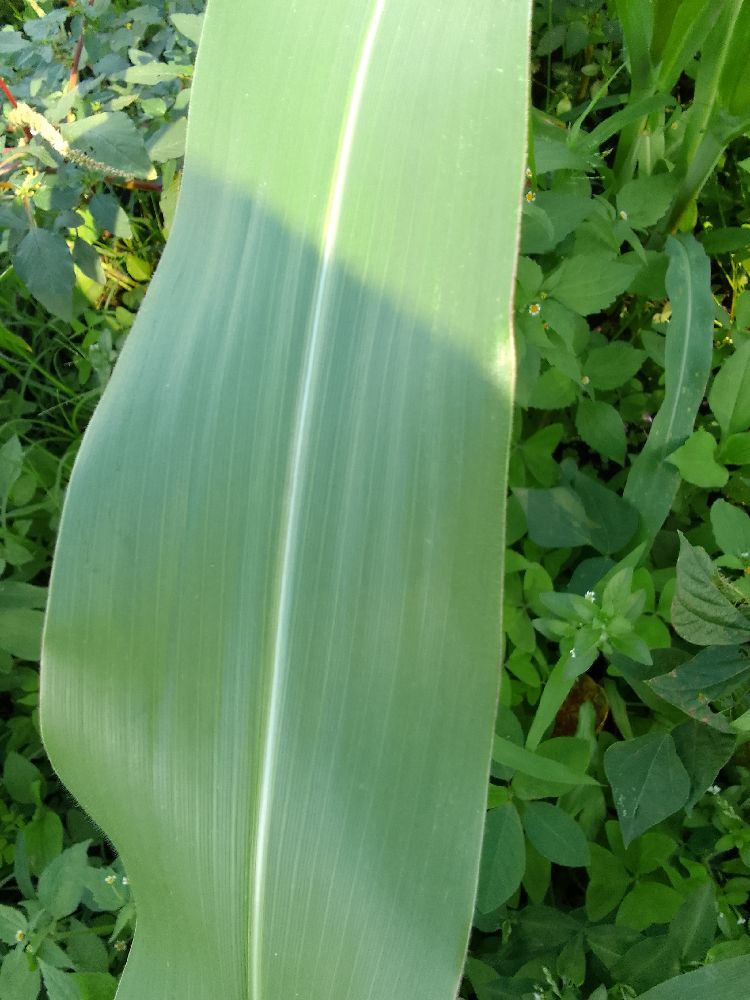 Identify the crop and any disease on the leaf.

maize, healthy
